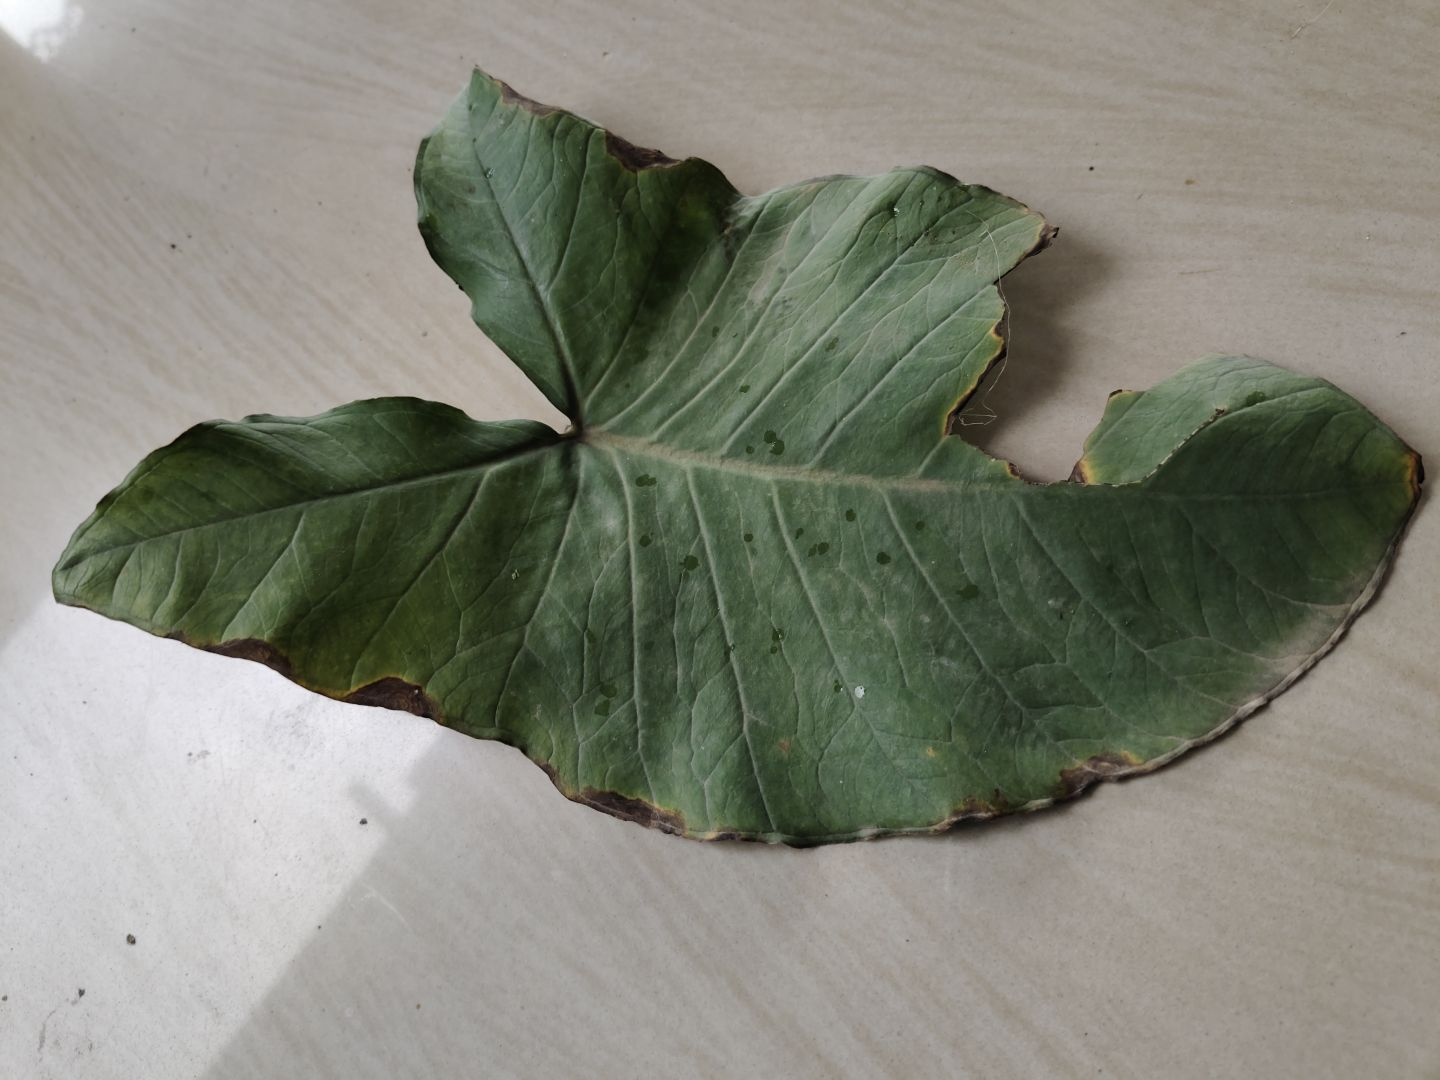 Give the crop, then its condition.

taro, leaf blight
